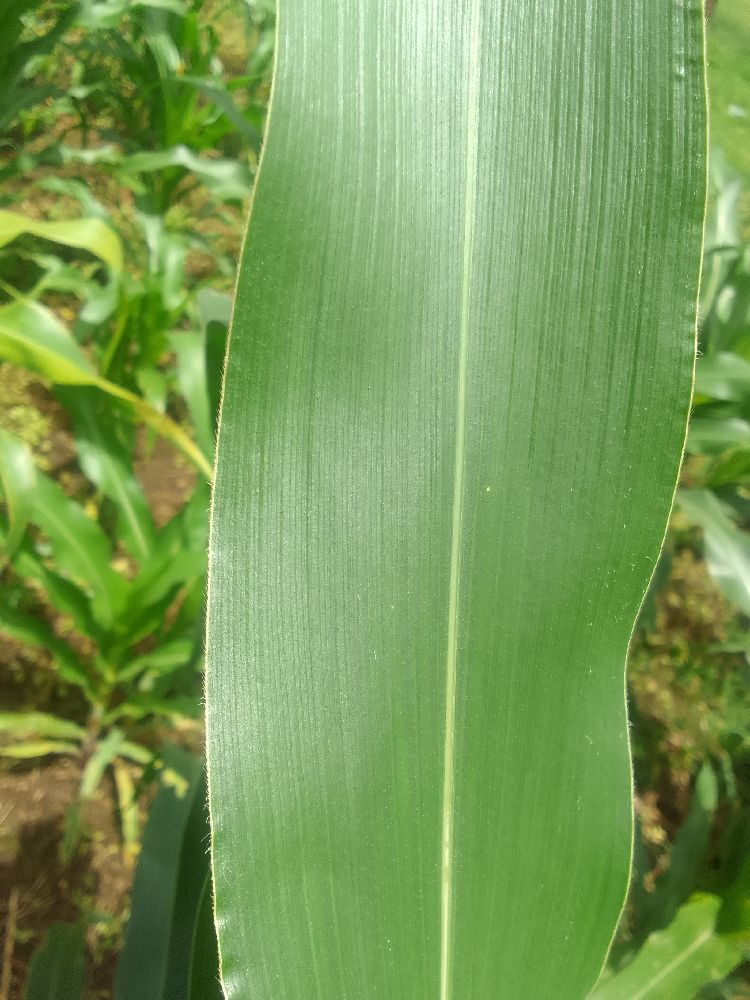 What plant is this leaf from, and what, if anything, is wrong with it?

maize, healthy
